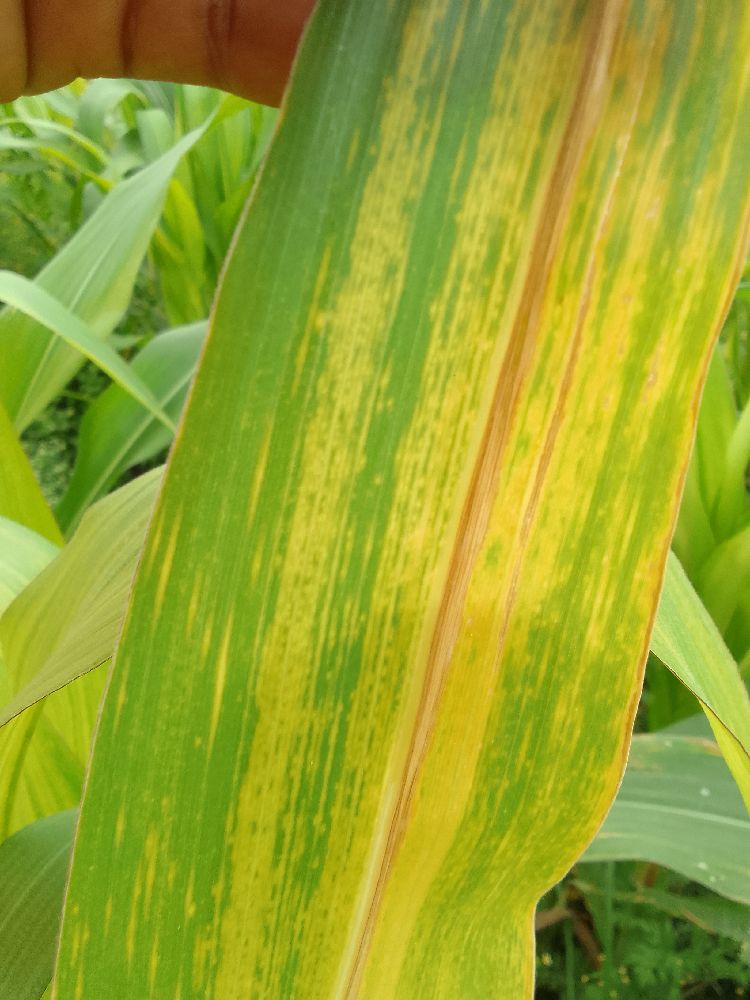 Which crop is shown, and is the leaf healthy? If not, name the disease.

maize, maize lethal necrosis
